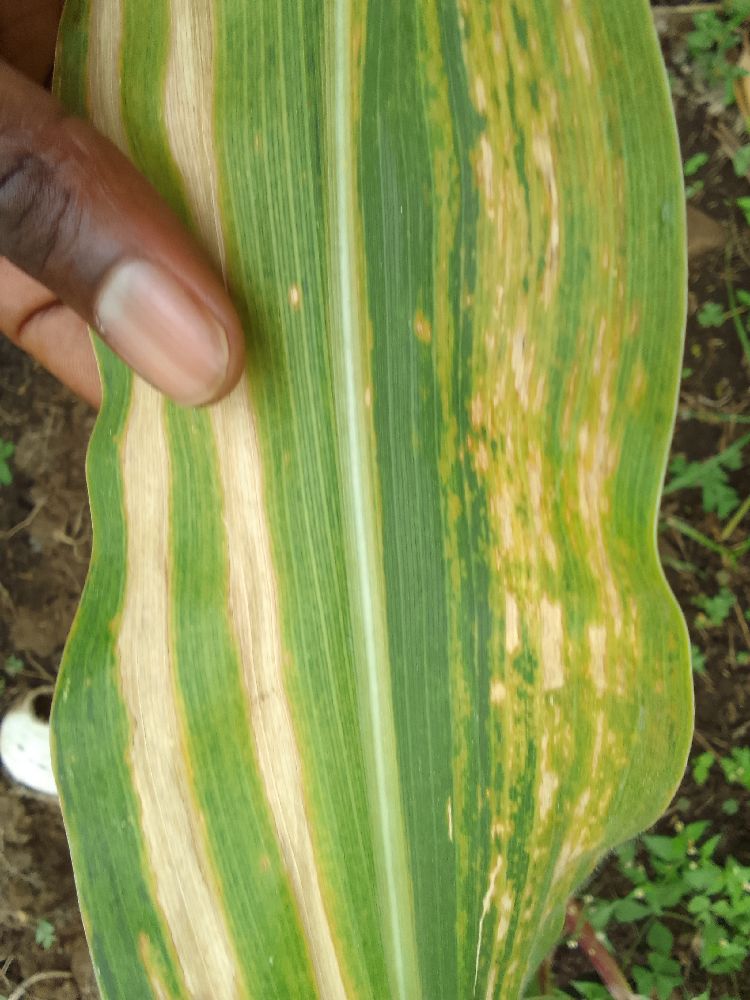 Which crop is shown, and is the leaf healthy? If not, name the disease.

maize, maize lethal necrosis
